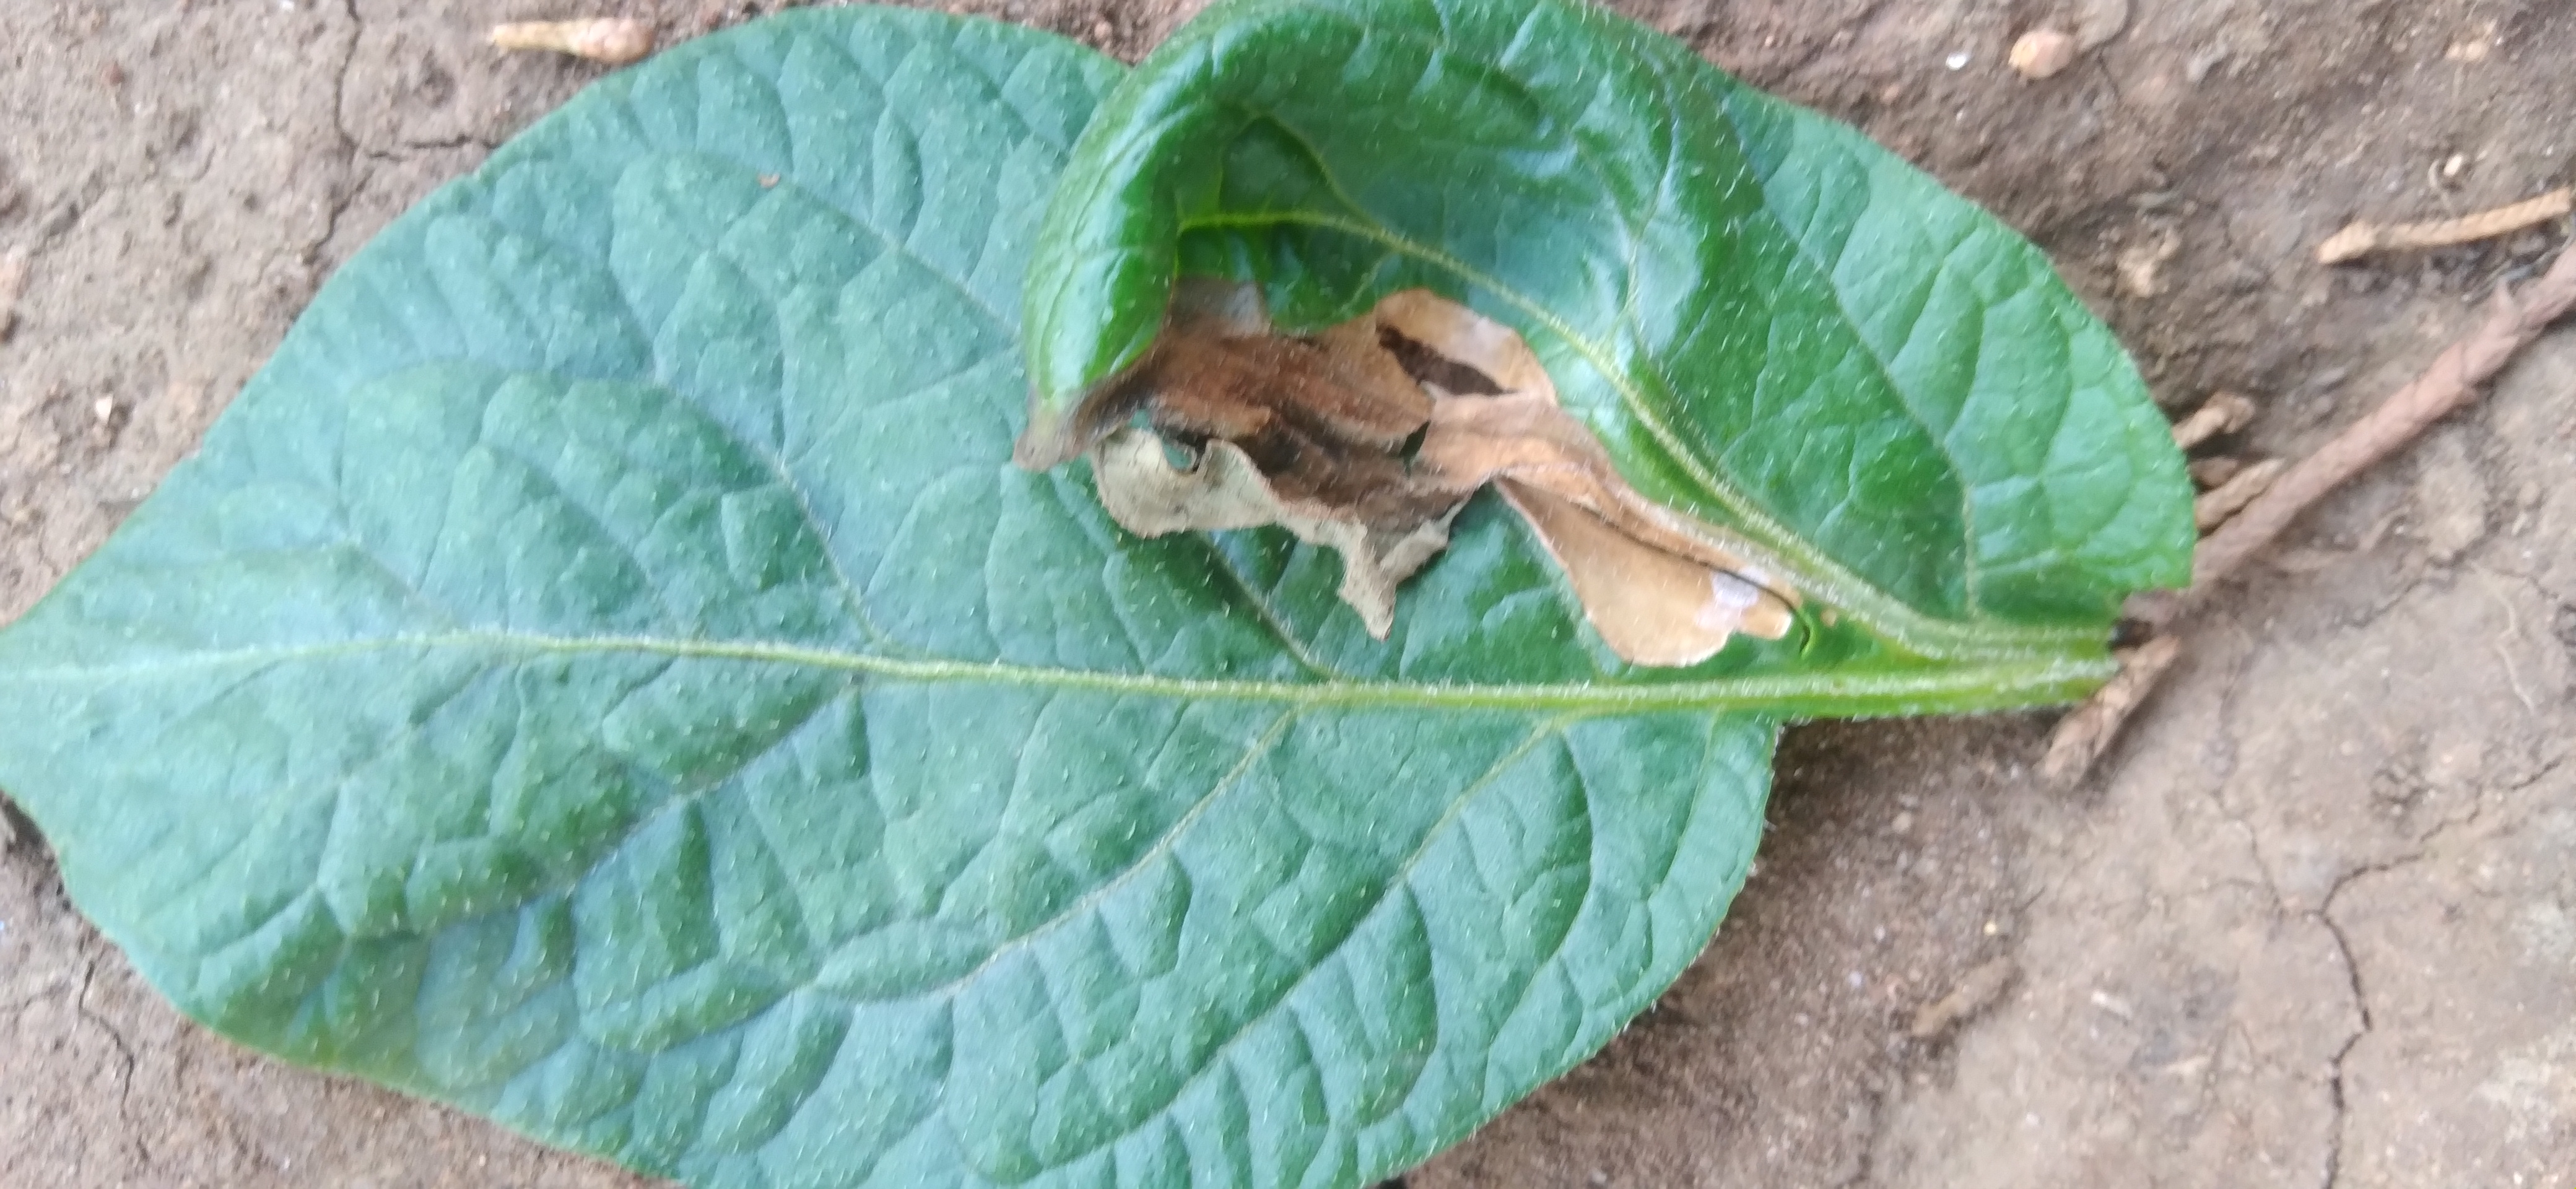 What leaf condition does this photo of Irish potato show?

early blight
